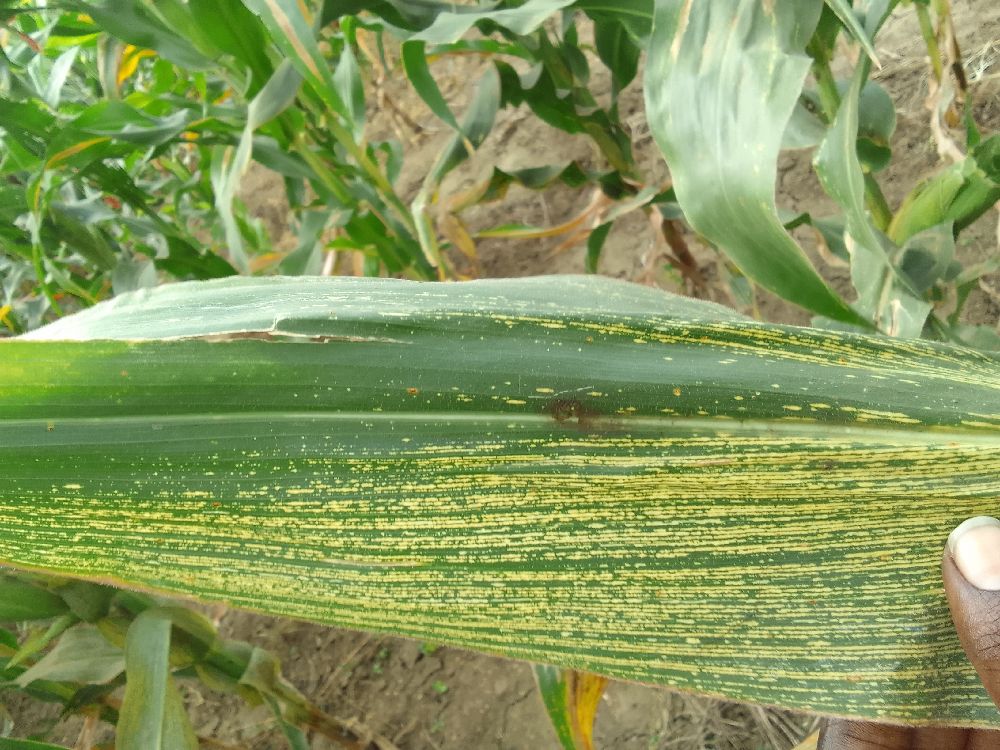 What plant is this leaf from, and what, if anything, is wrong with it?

maize, maize streak virus
